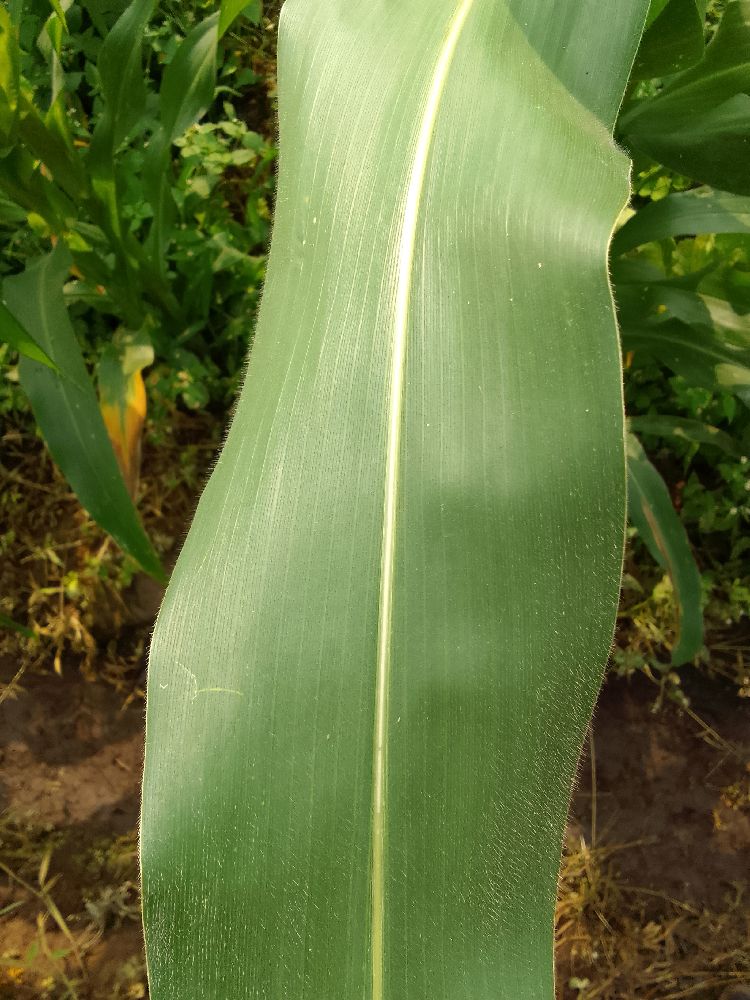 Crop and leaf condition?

maize, healthy
